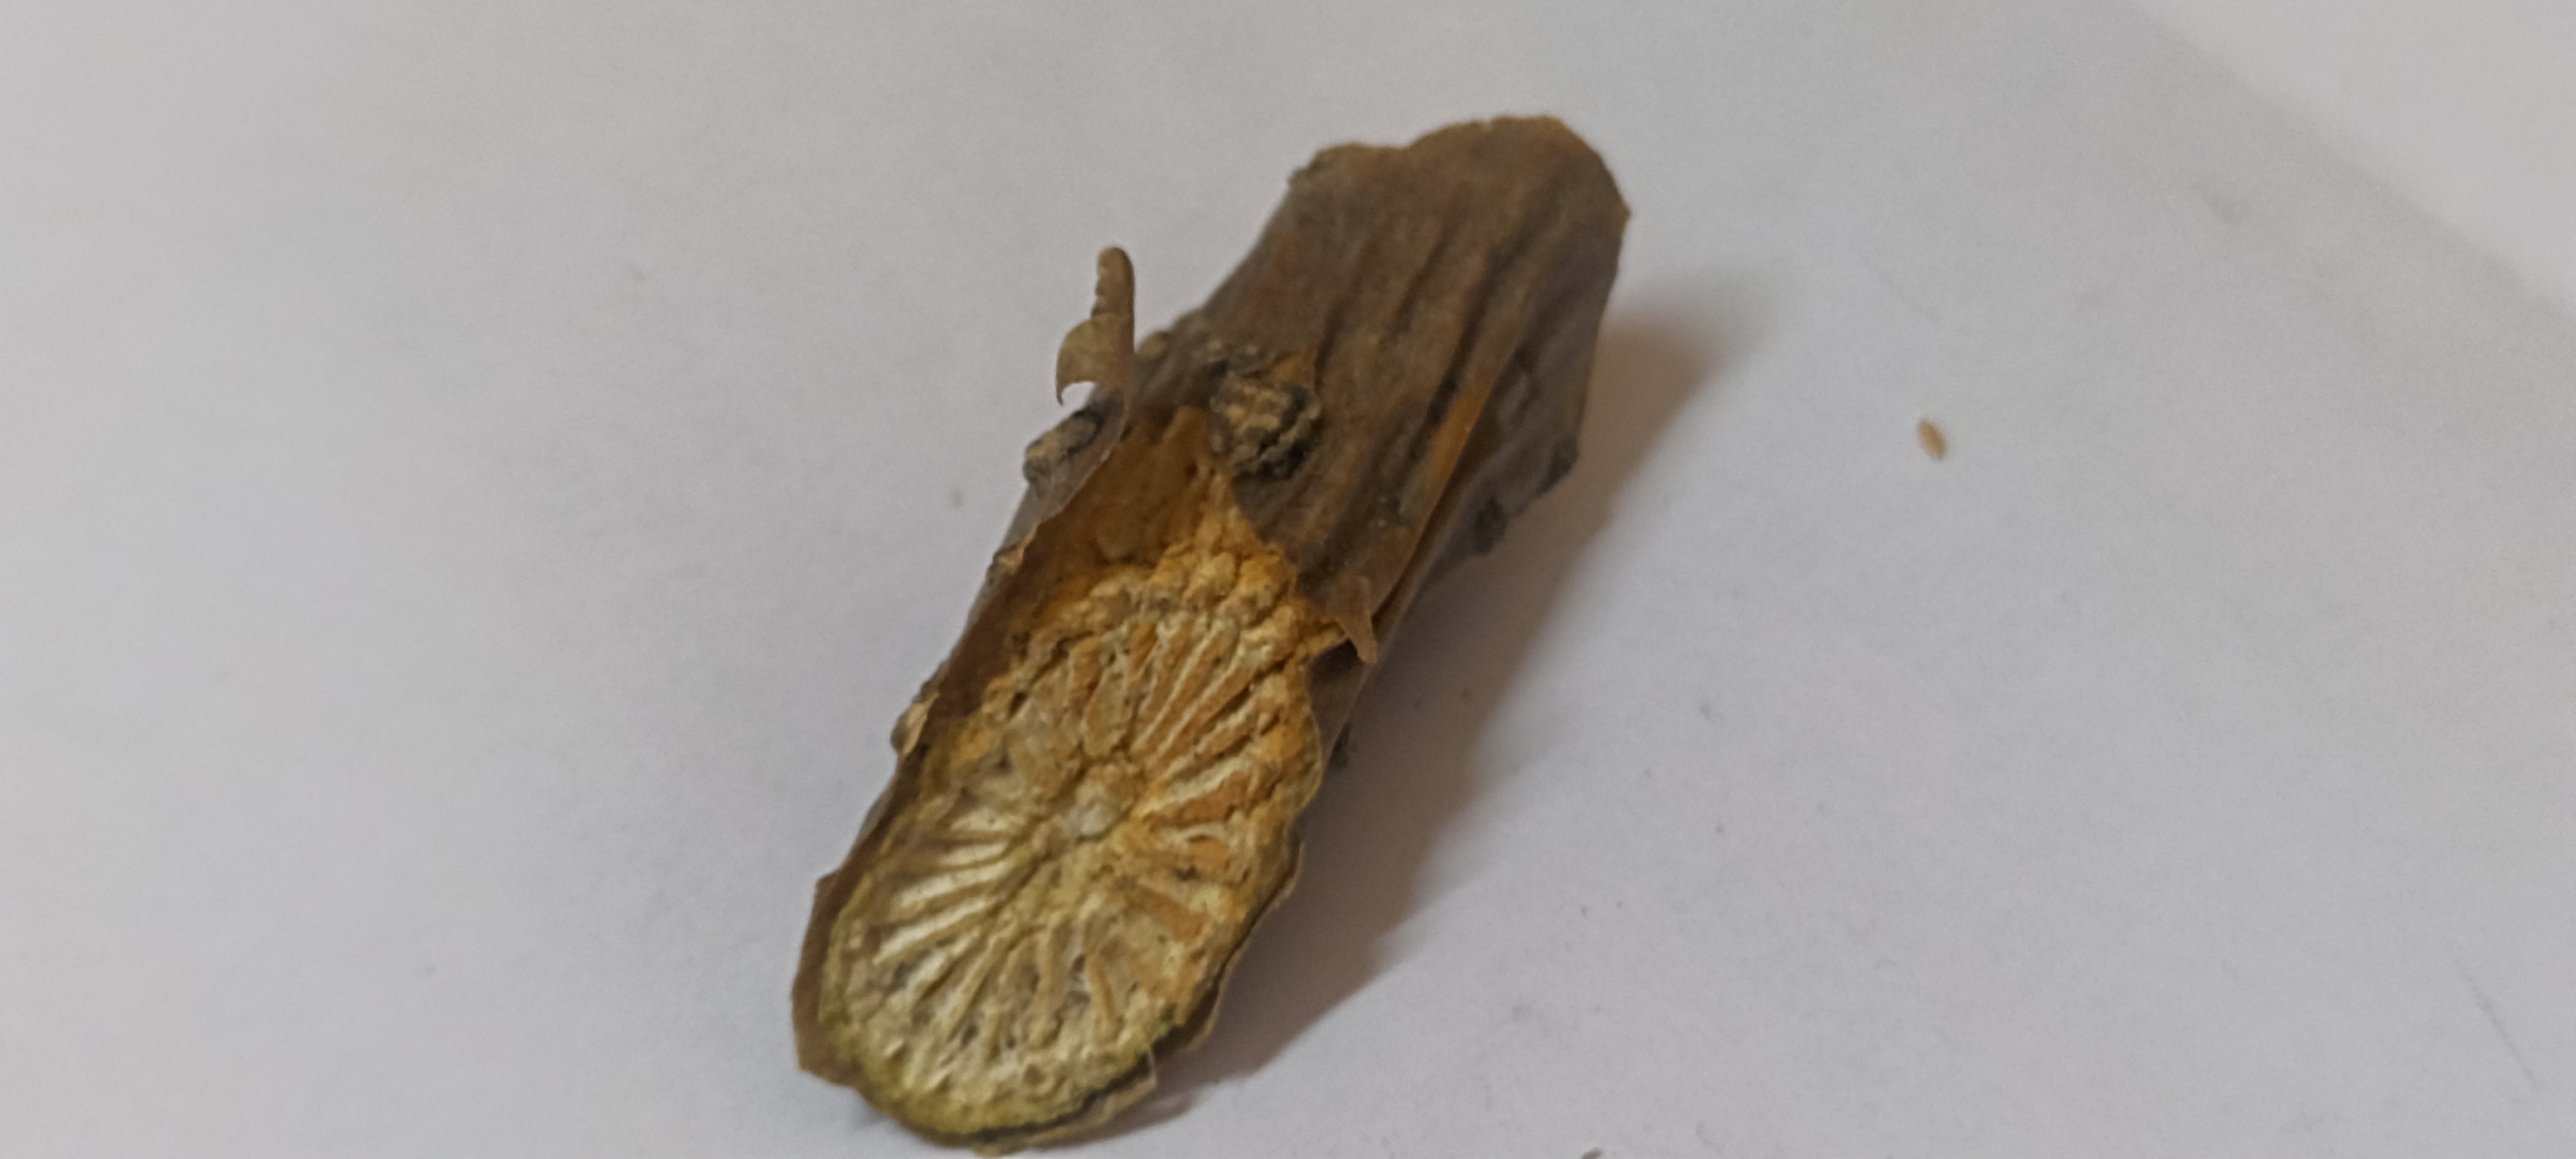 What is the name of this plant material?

gulvel
